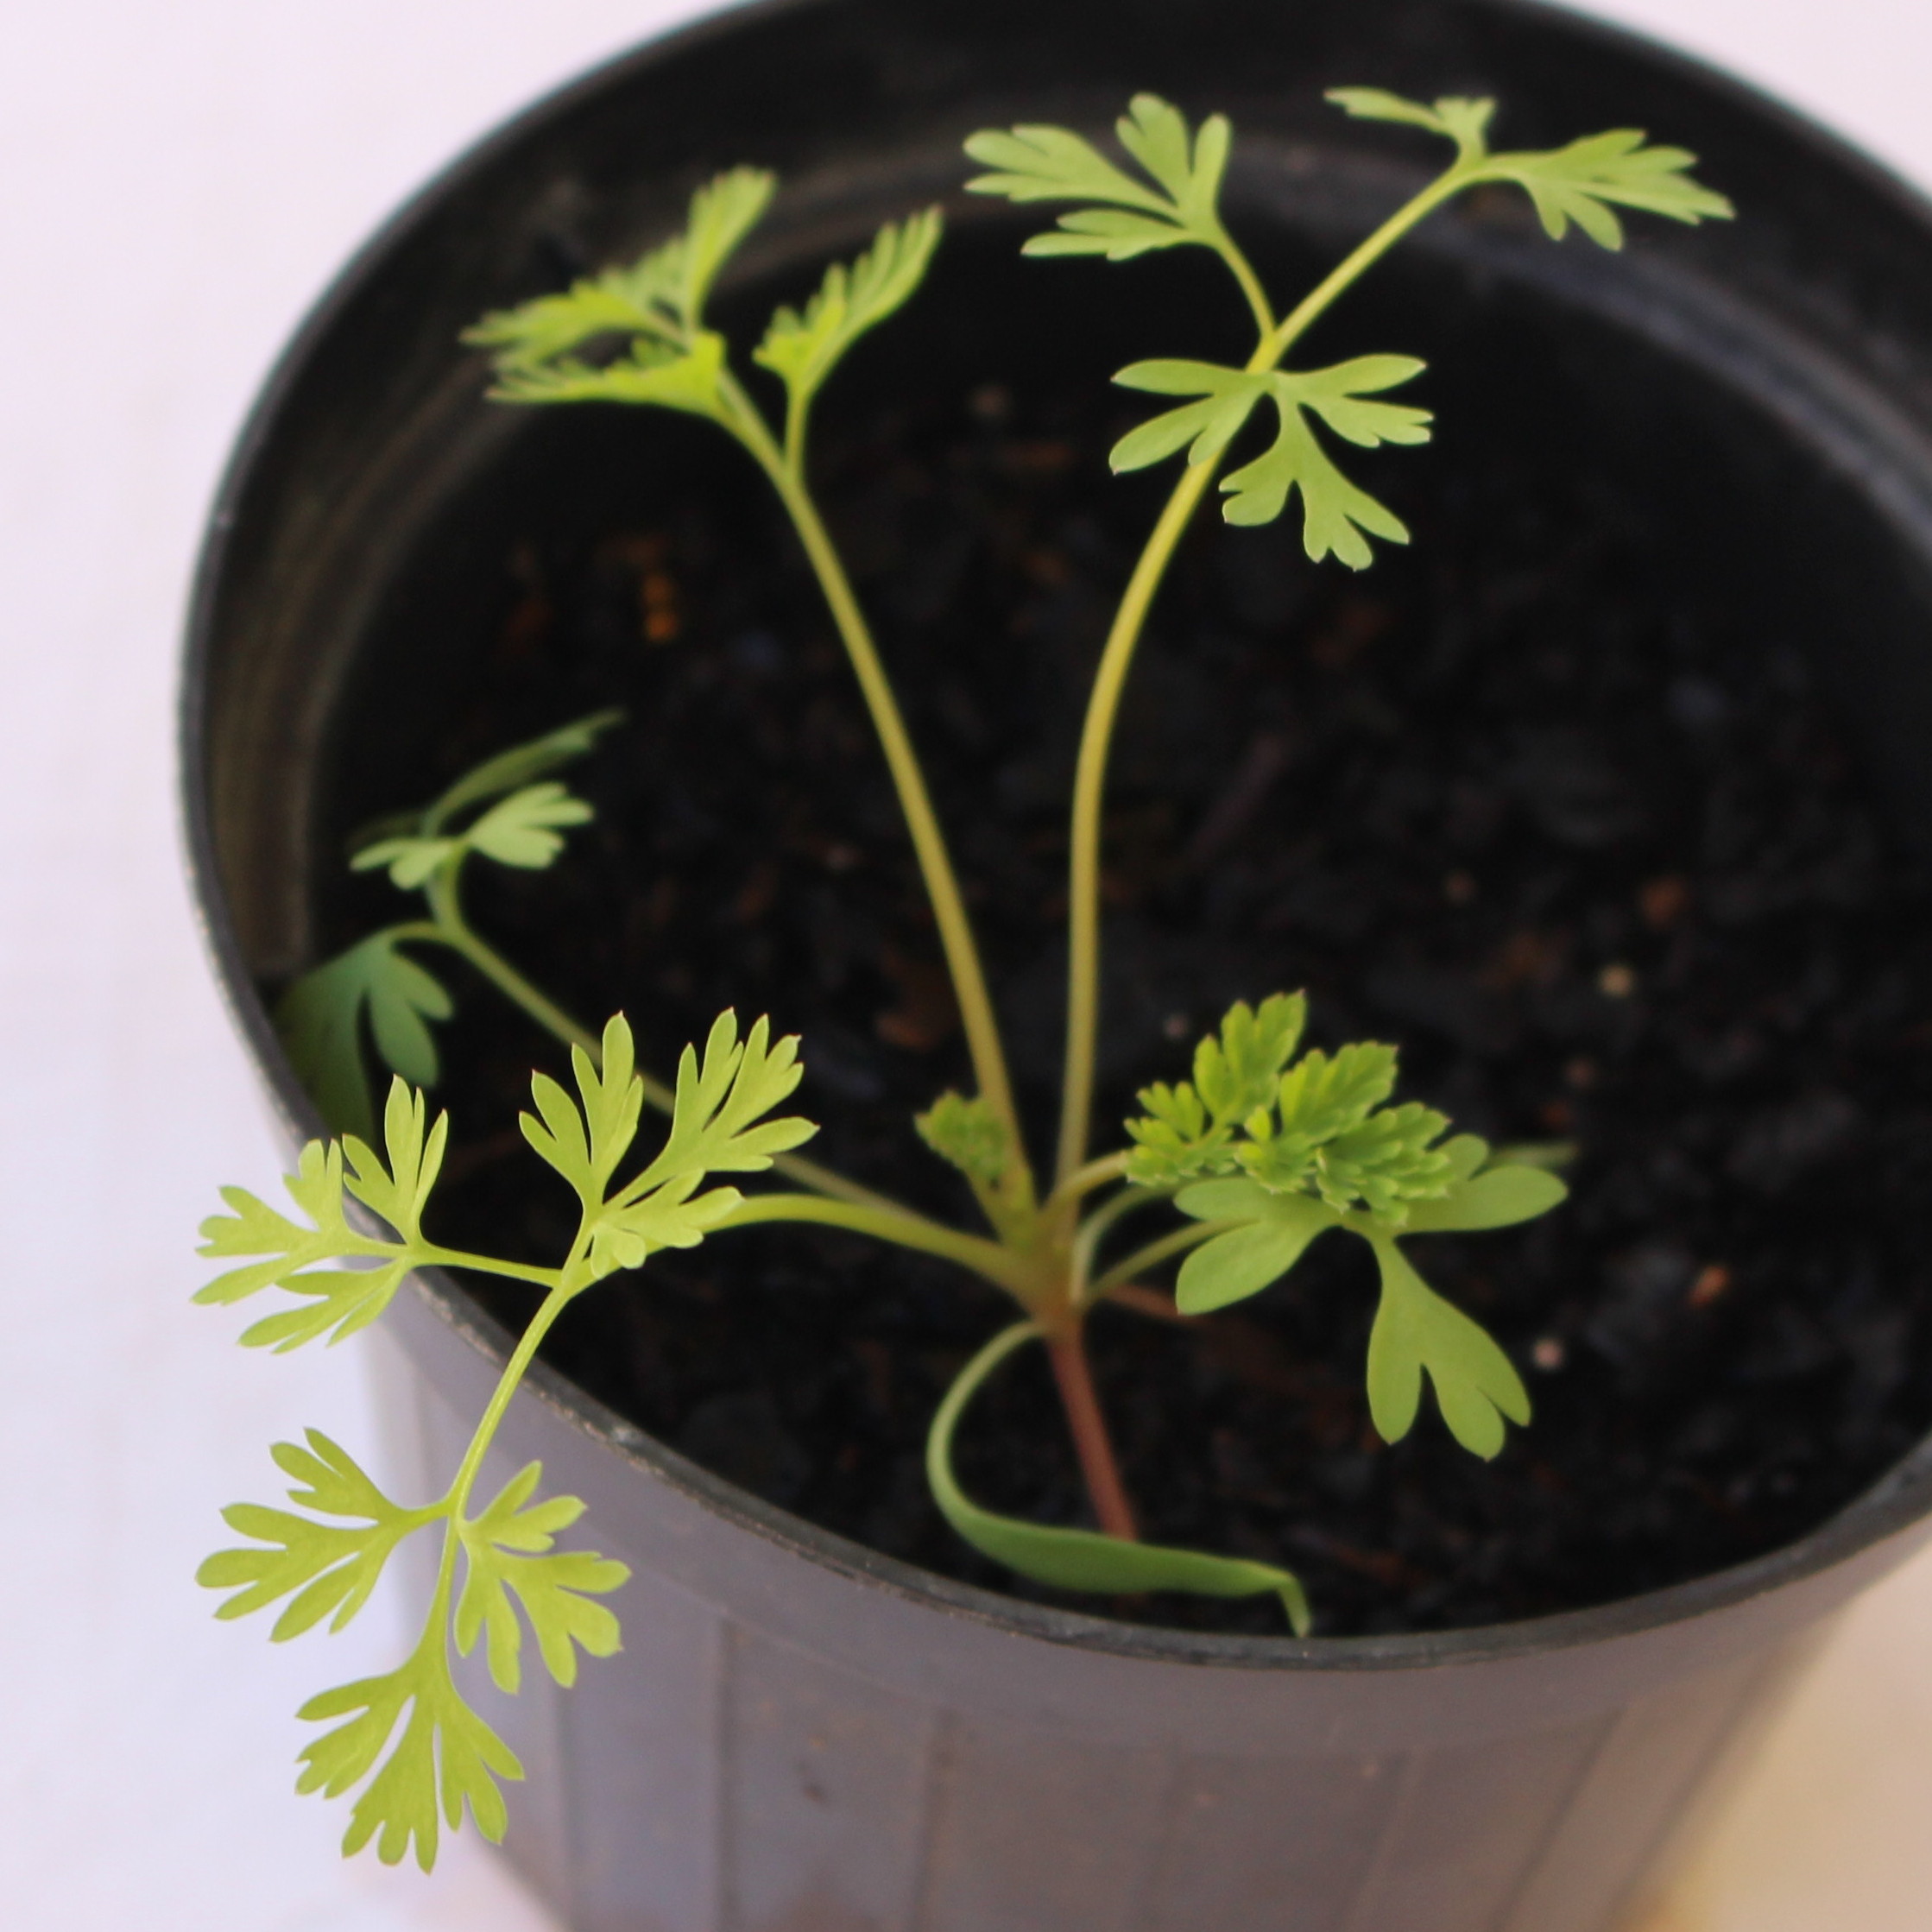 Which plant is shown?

Fumaria officinalis
